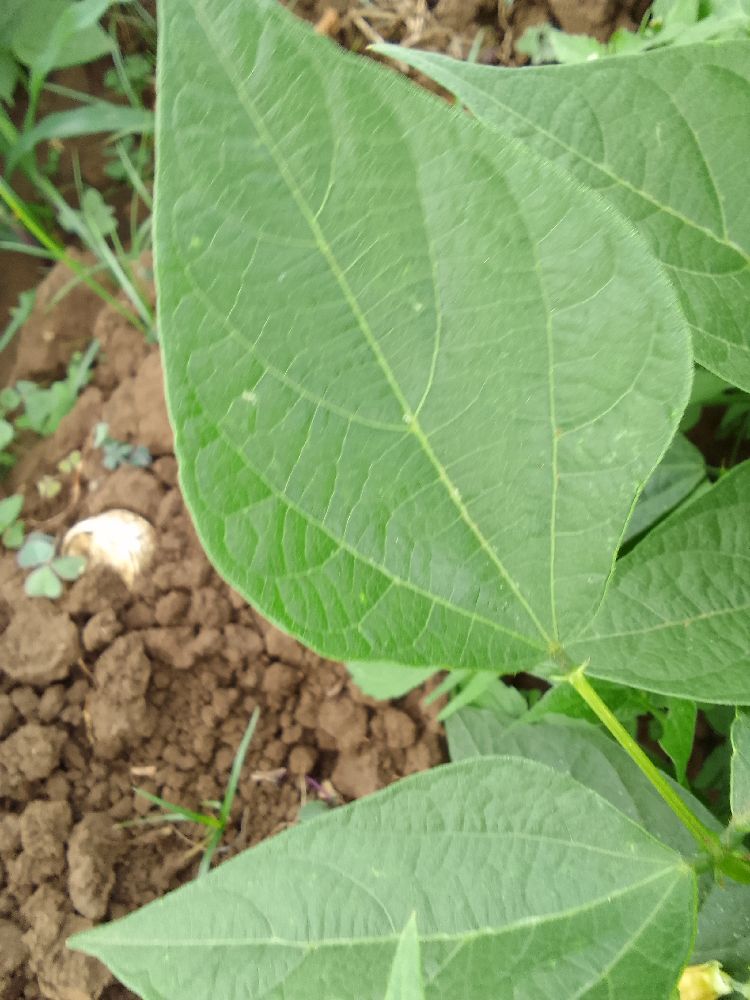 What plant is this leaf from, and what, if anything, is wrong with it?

common bean, healthy
